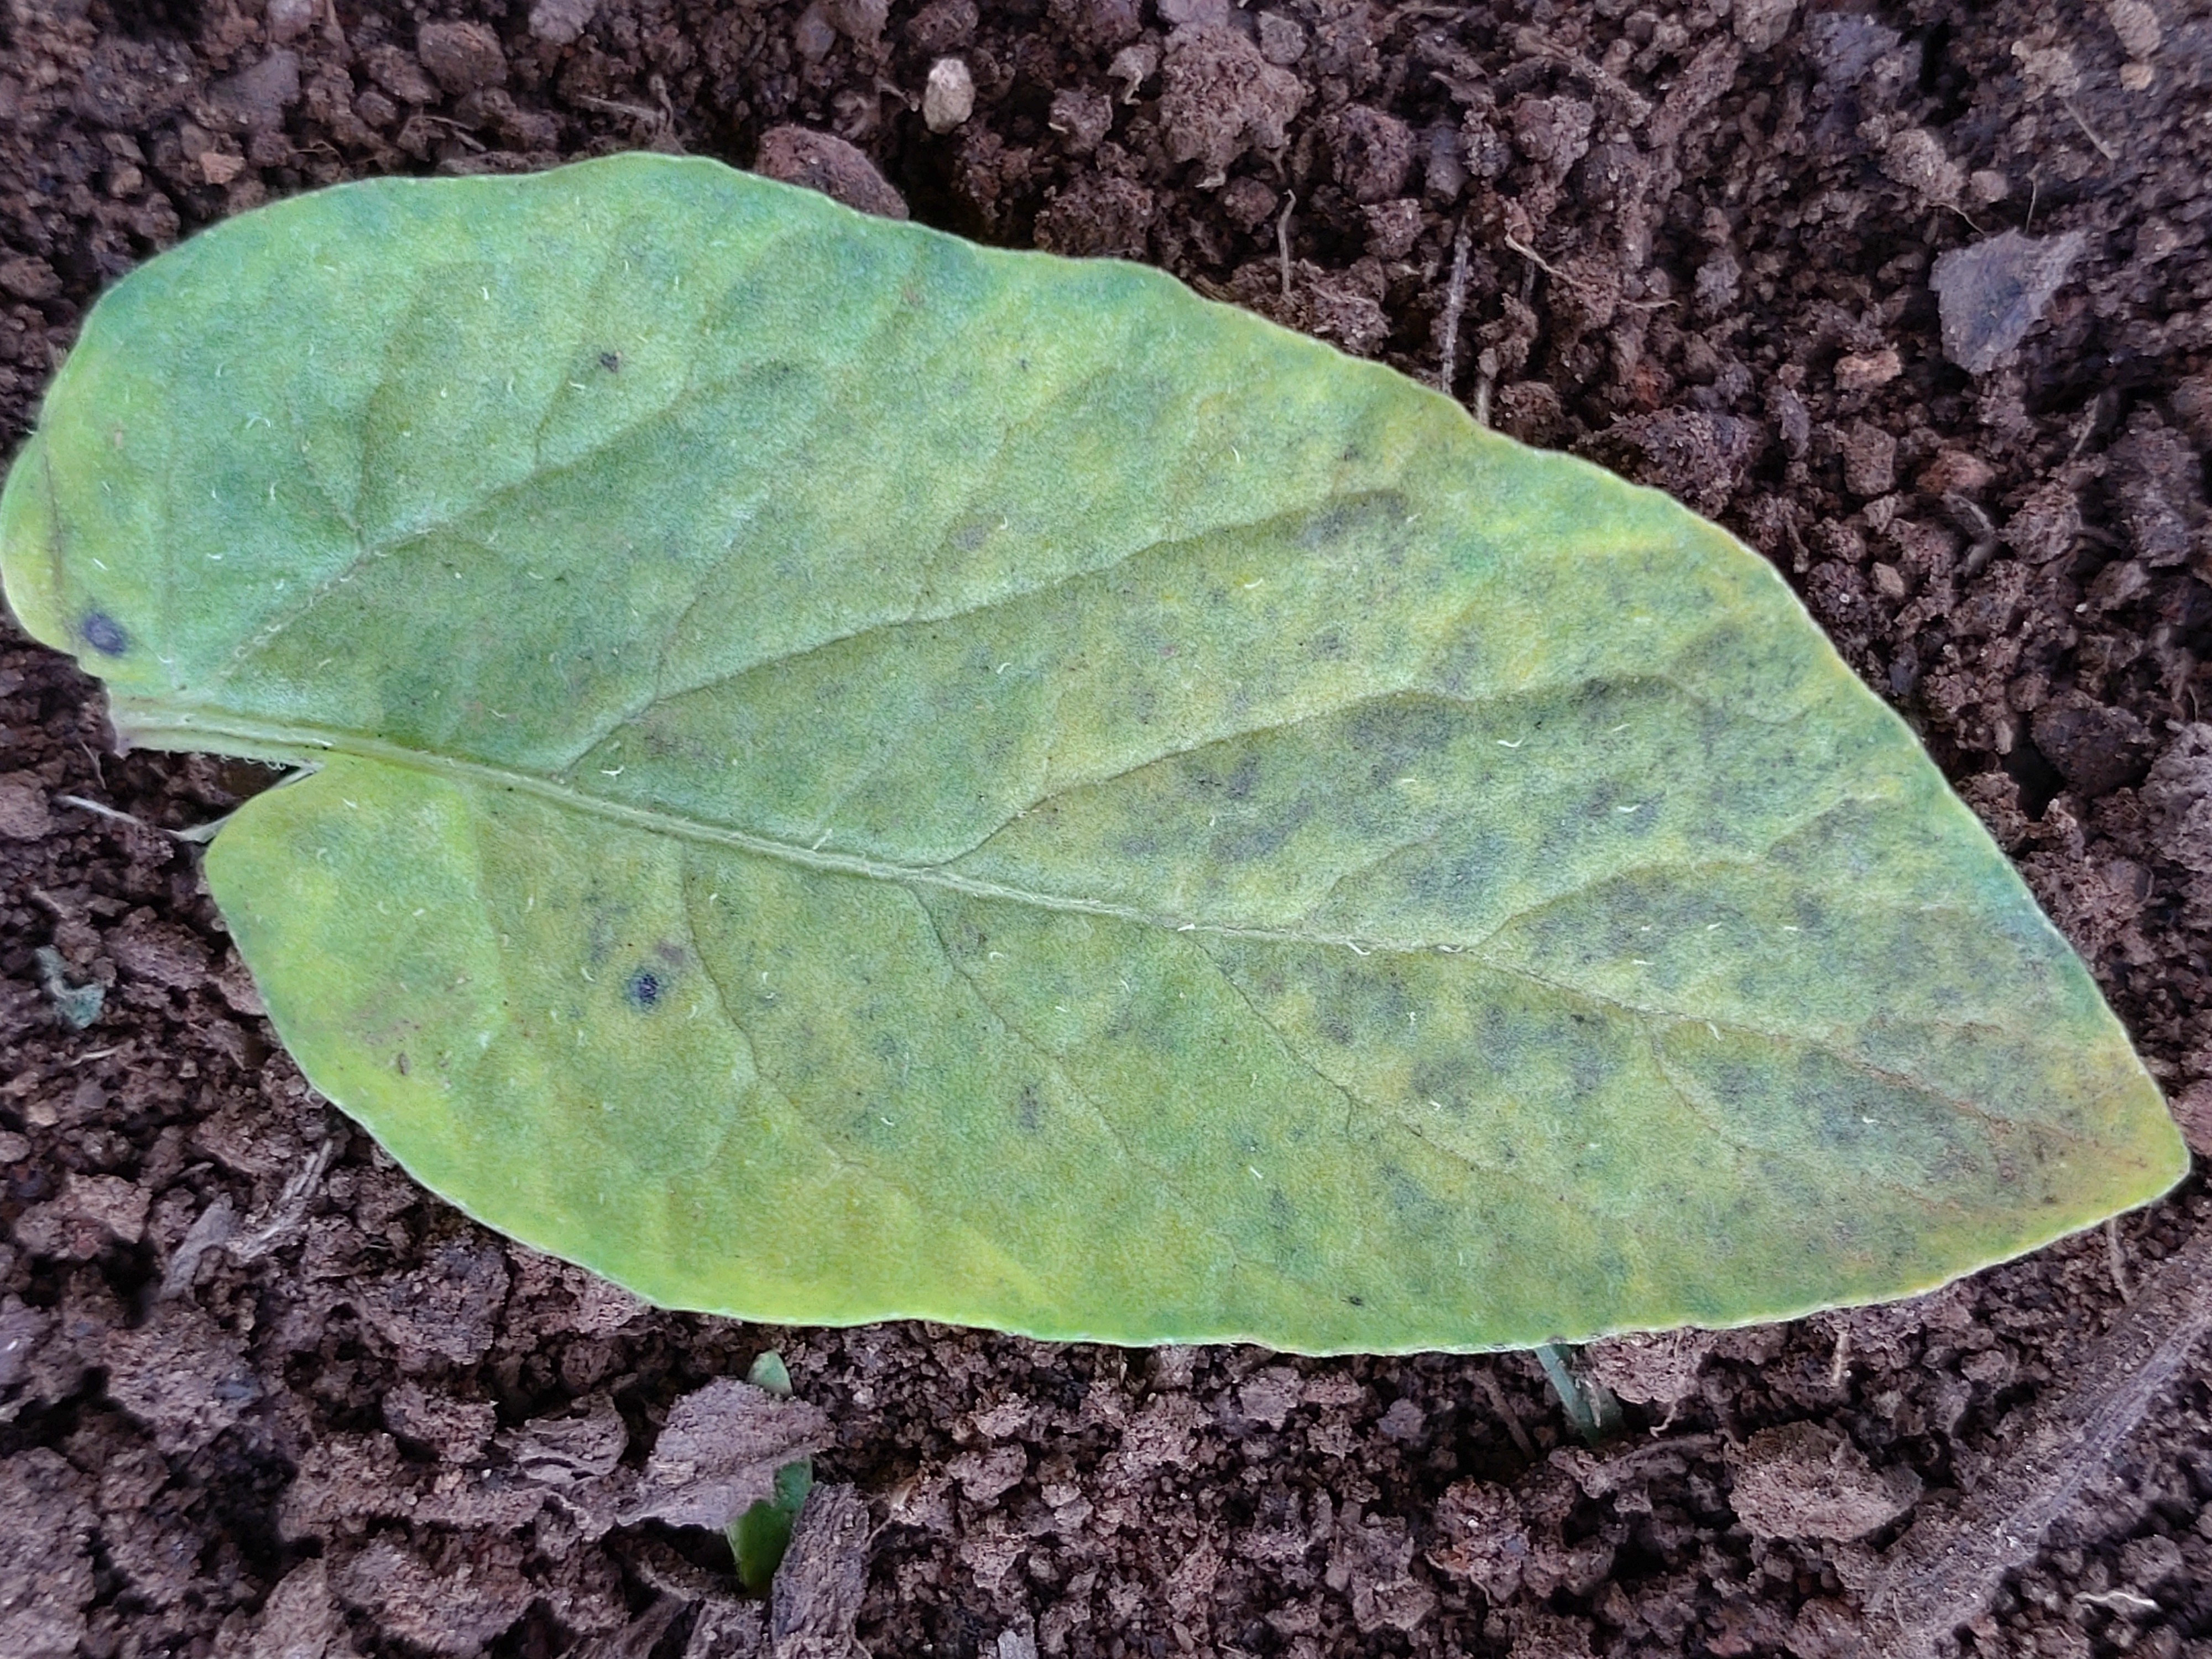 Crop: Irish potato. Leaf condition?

late blight
